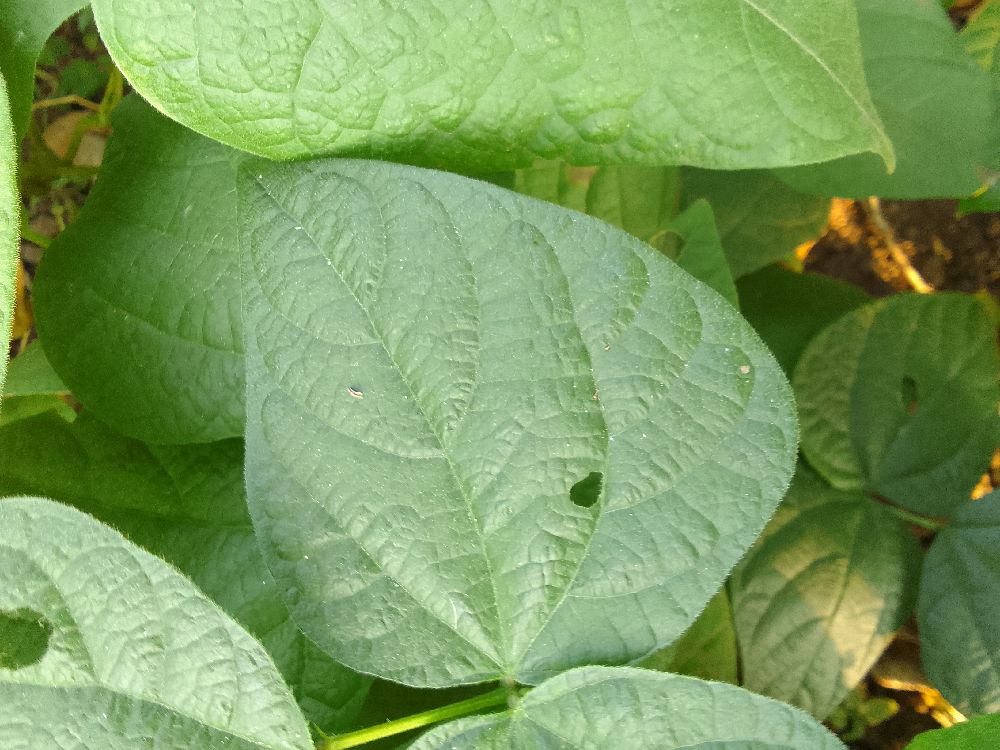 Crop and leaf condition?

common bean, healthy
